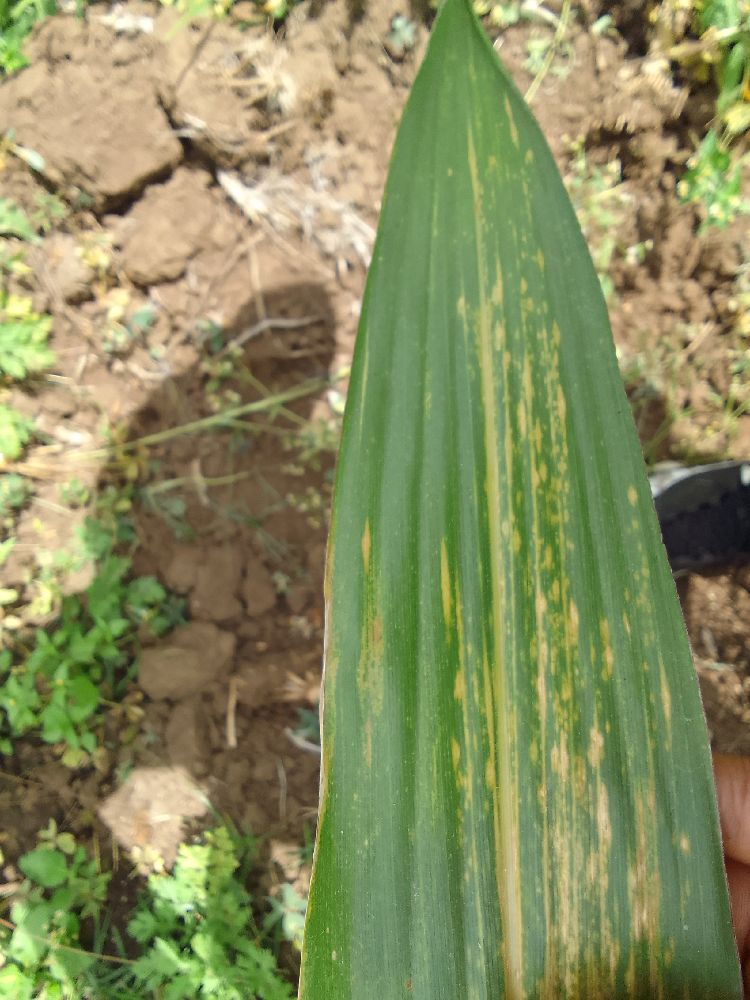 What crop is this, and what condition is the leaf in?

maize, maize lethal necrosis
